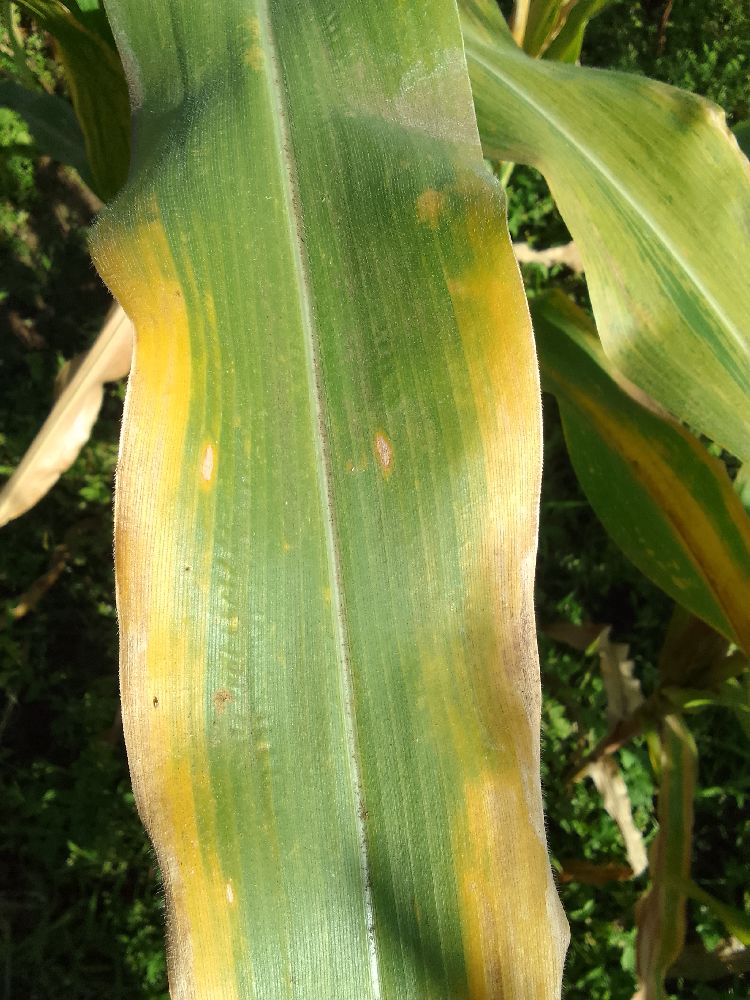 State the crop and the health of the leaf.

maize, maize lethal necrosis
